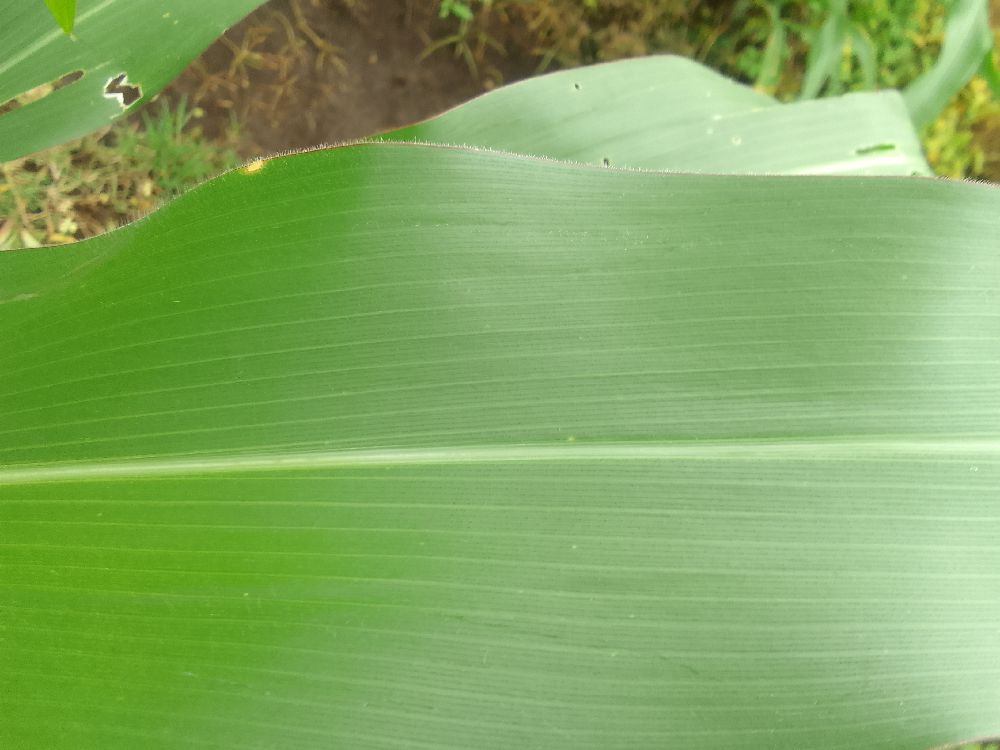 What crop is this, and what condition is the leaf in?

maize, healthy
